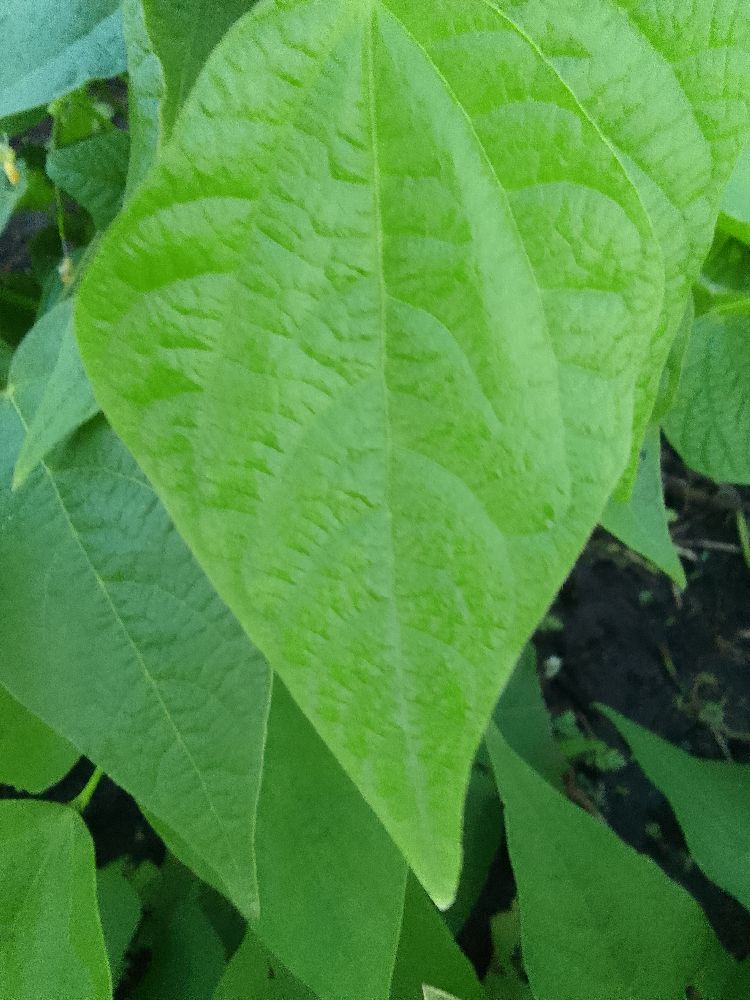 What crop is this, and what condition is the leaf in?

common bean, healthy
